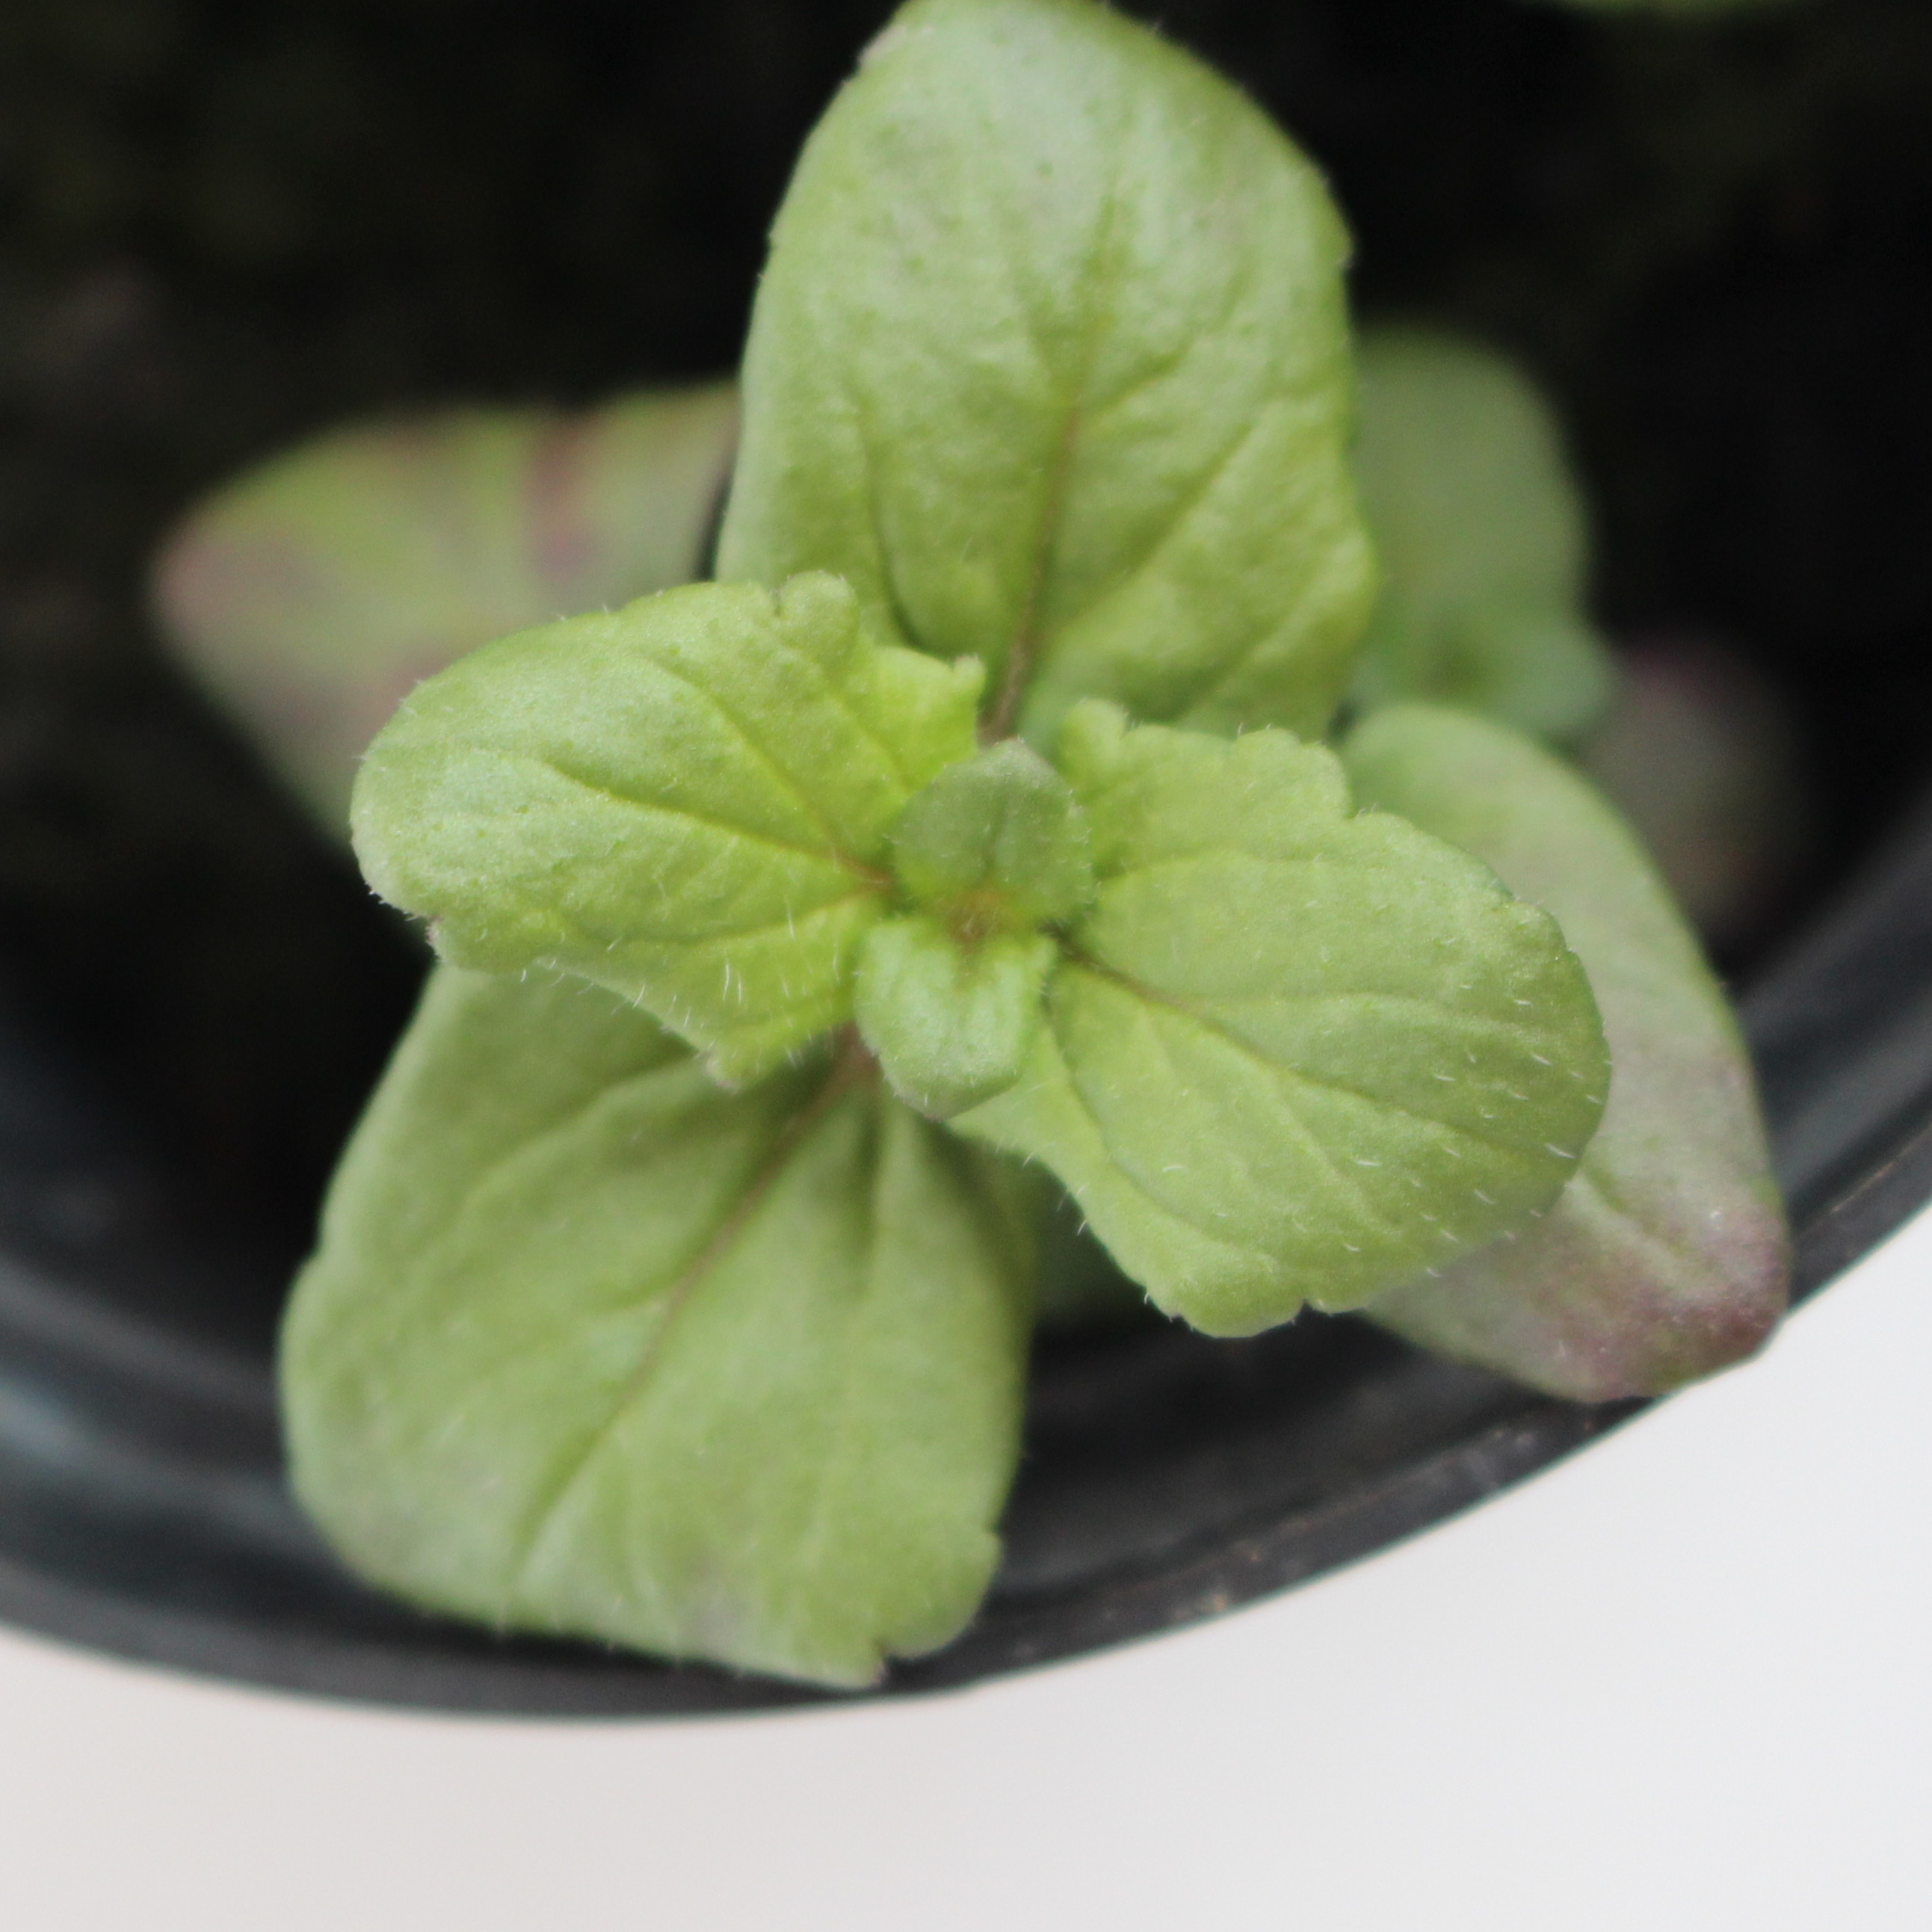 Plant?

Veronica persica
